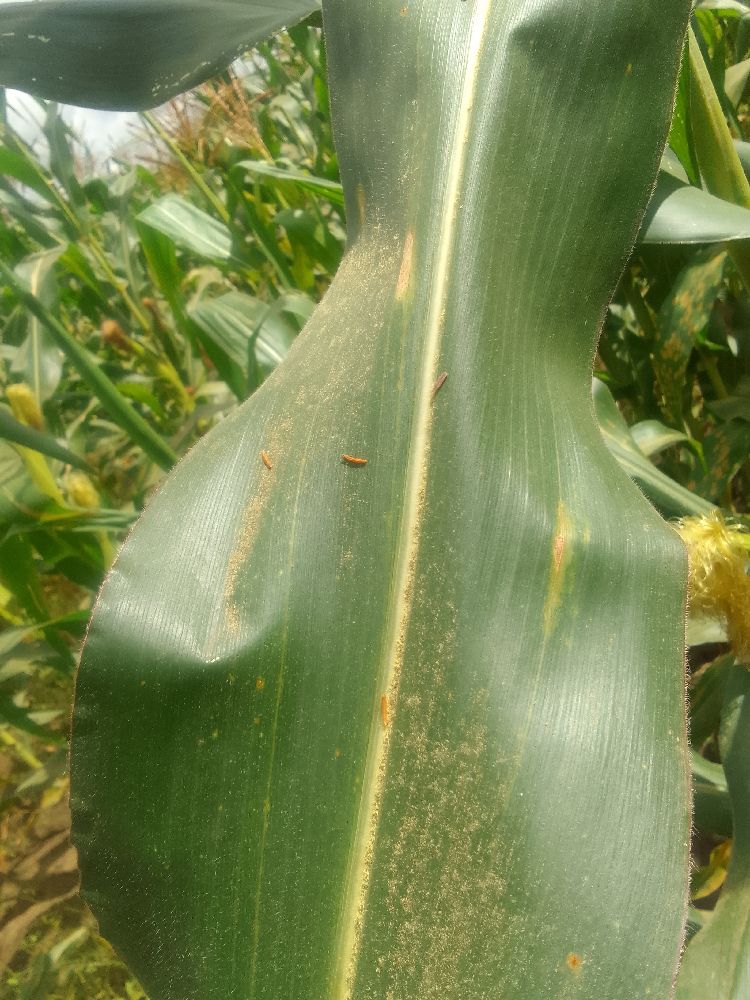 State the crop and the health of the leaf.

maize, healthy
